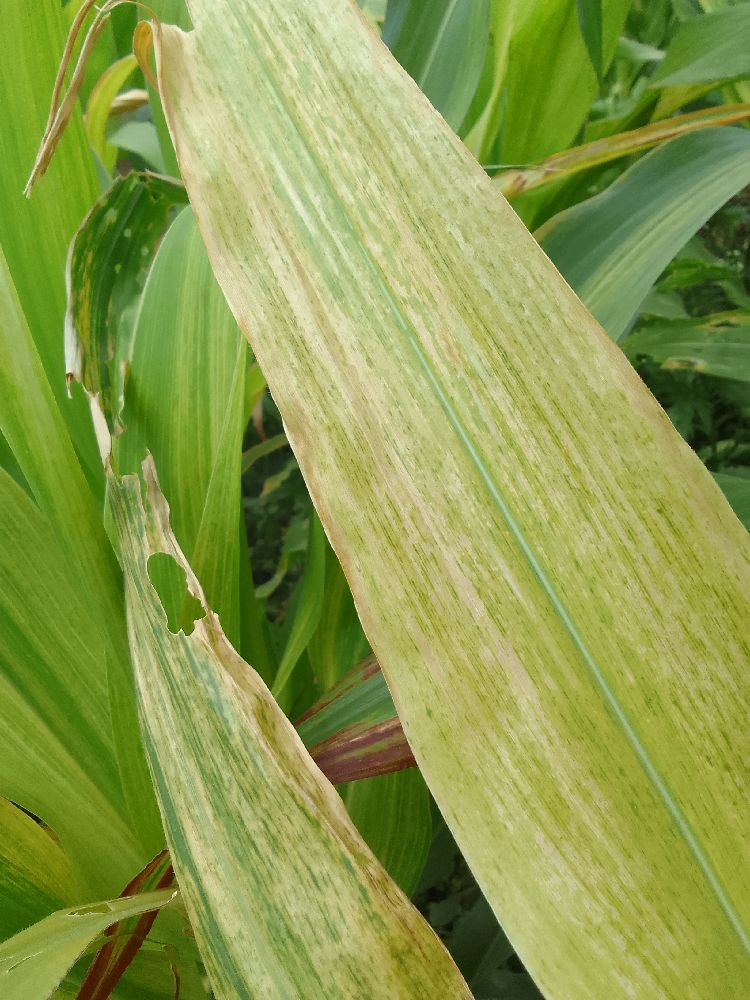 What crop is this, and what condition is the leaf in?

maize, maize lethal necrosis
